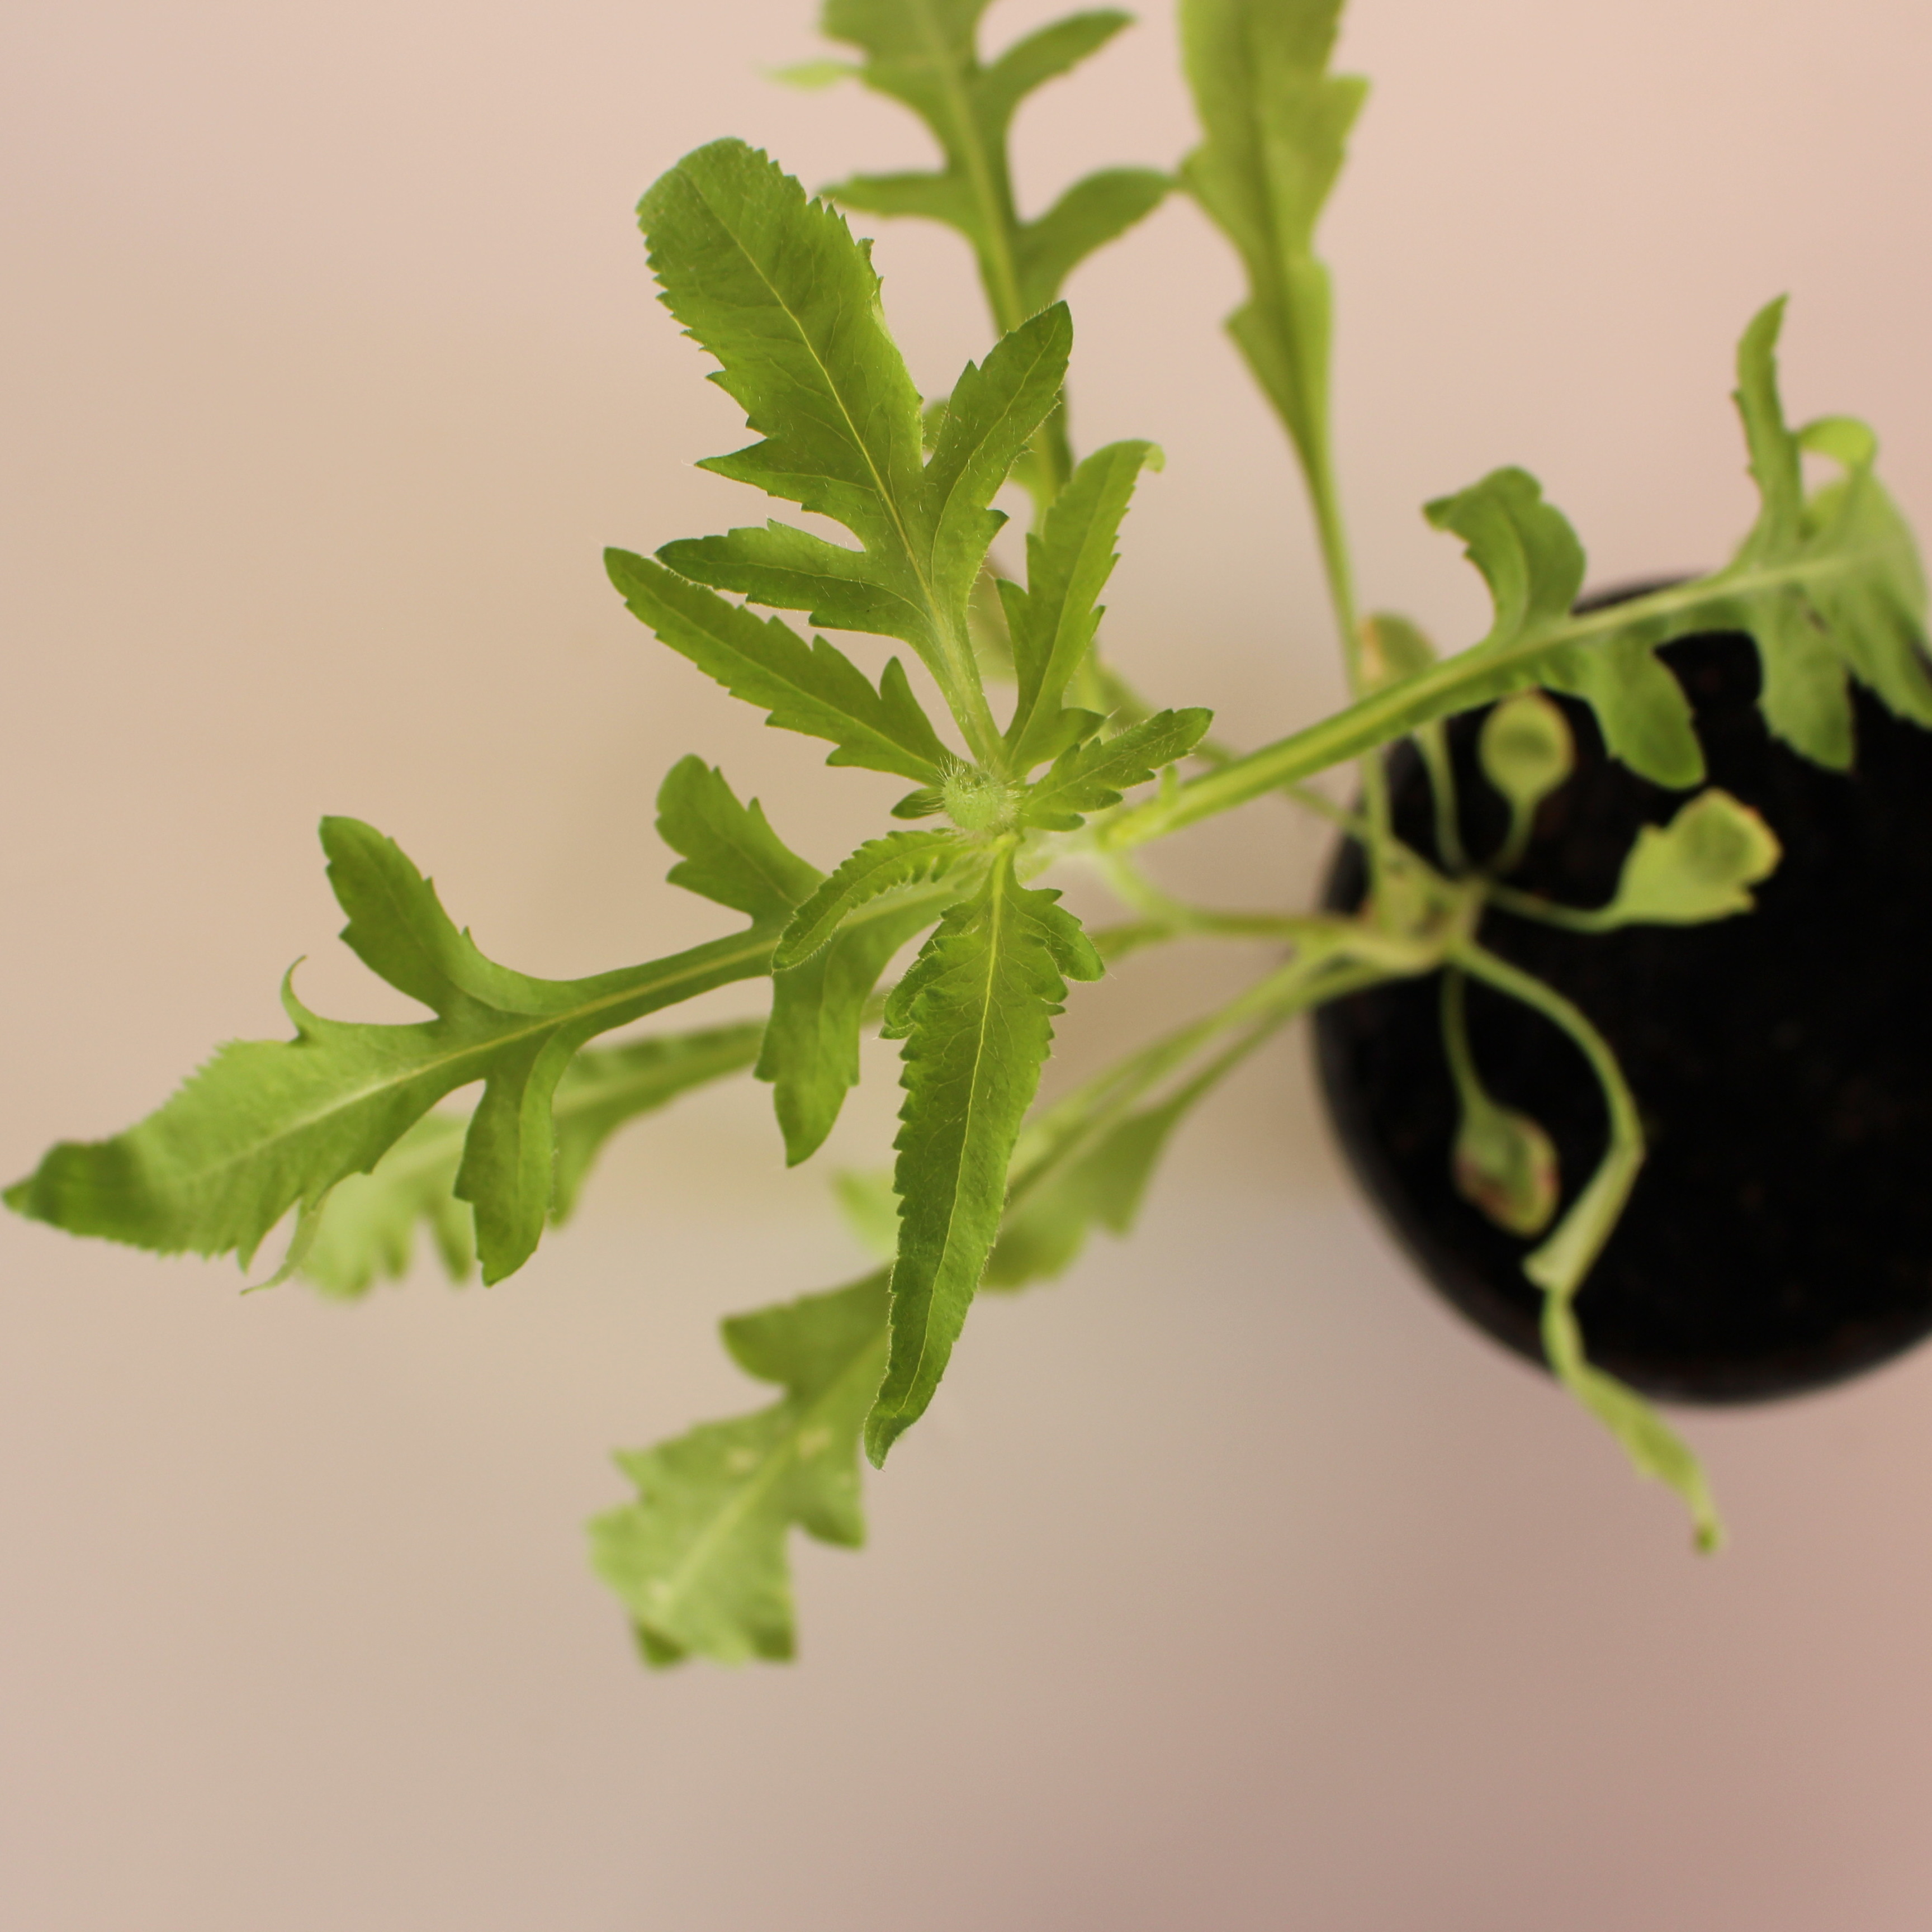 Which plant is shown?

Papaver rhoeas
